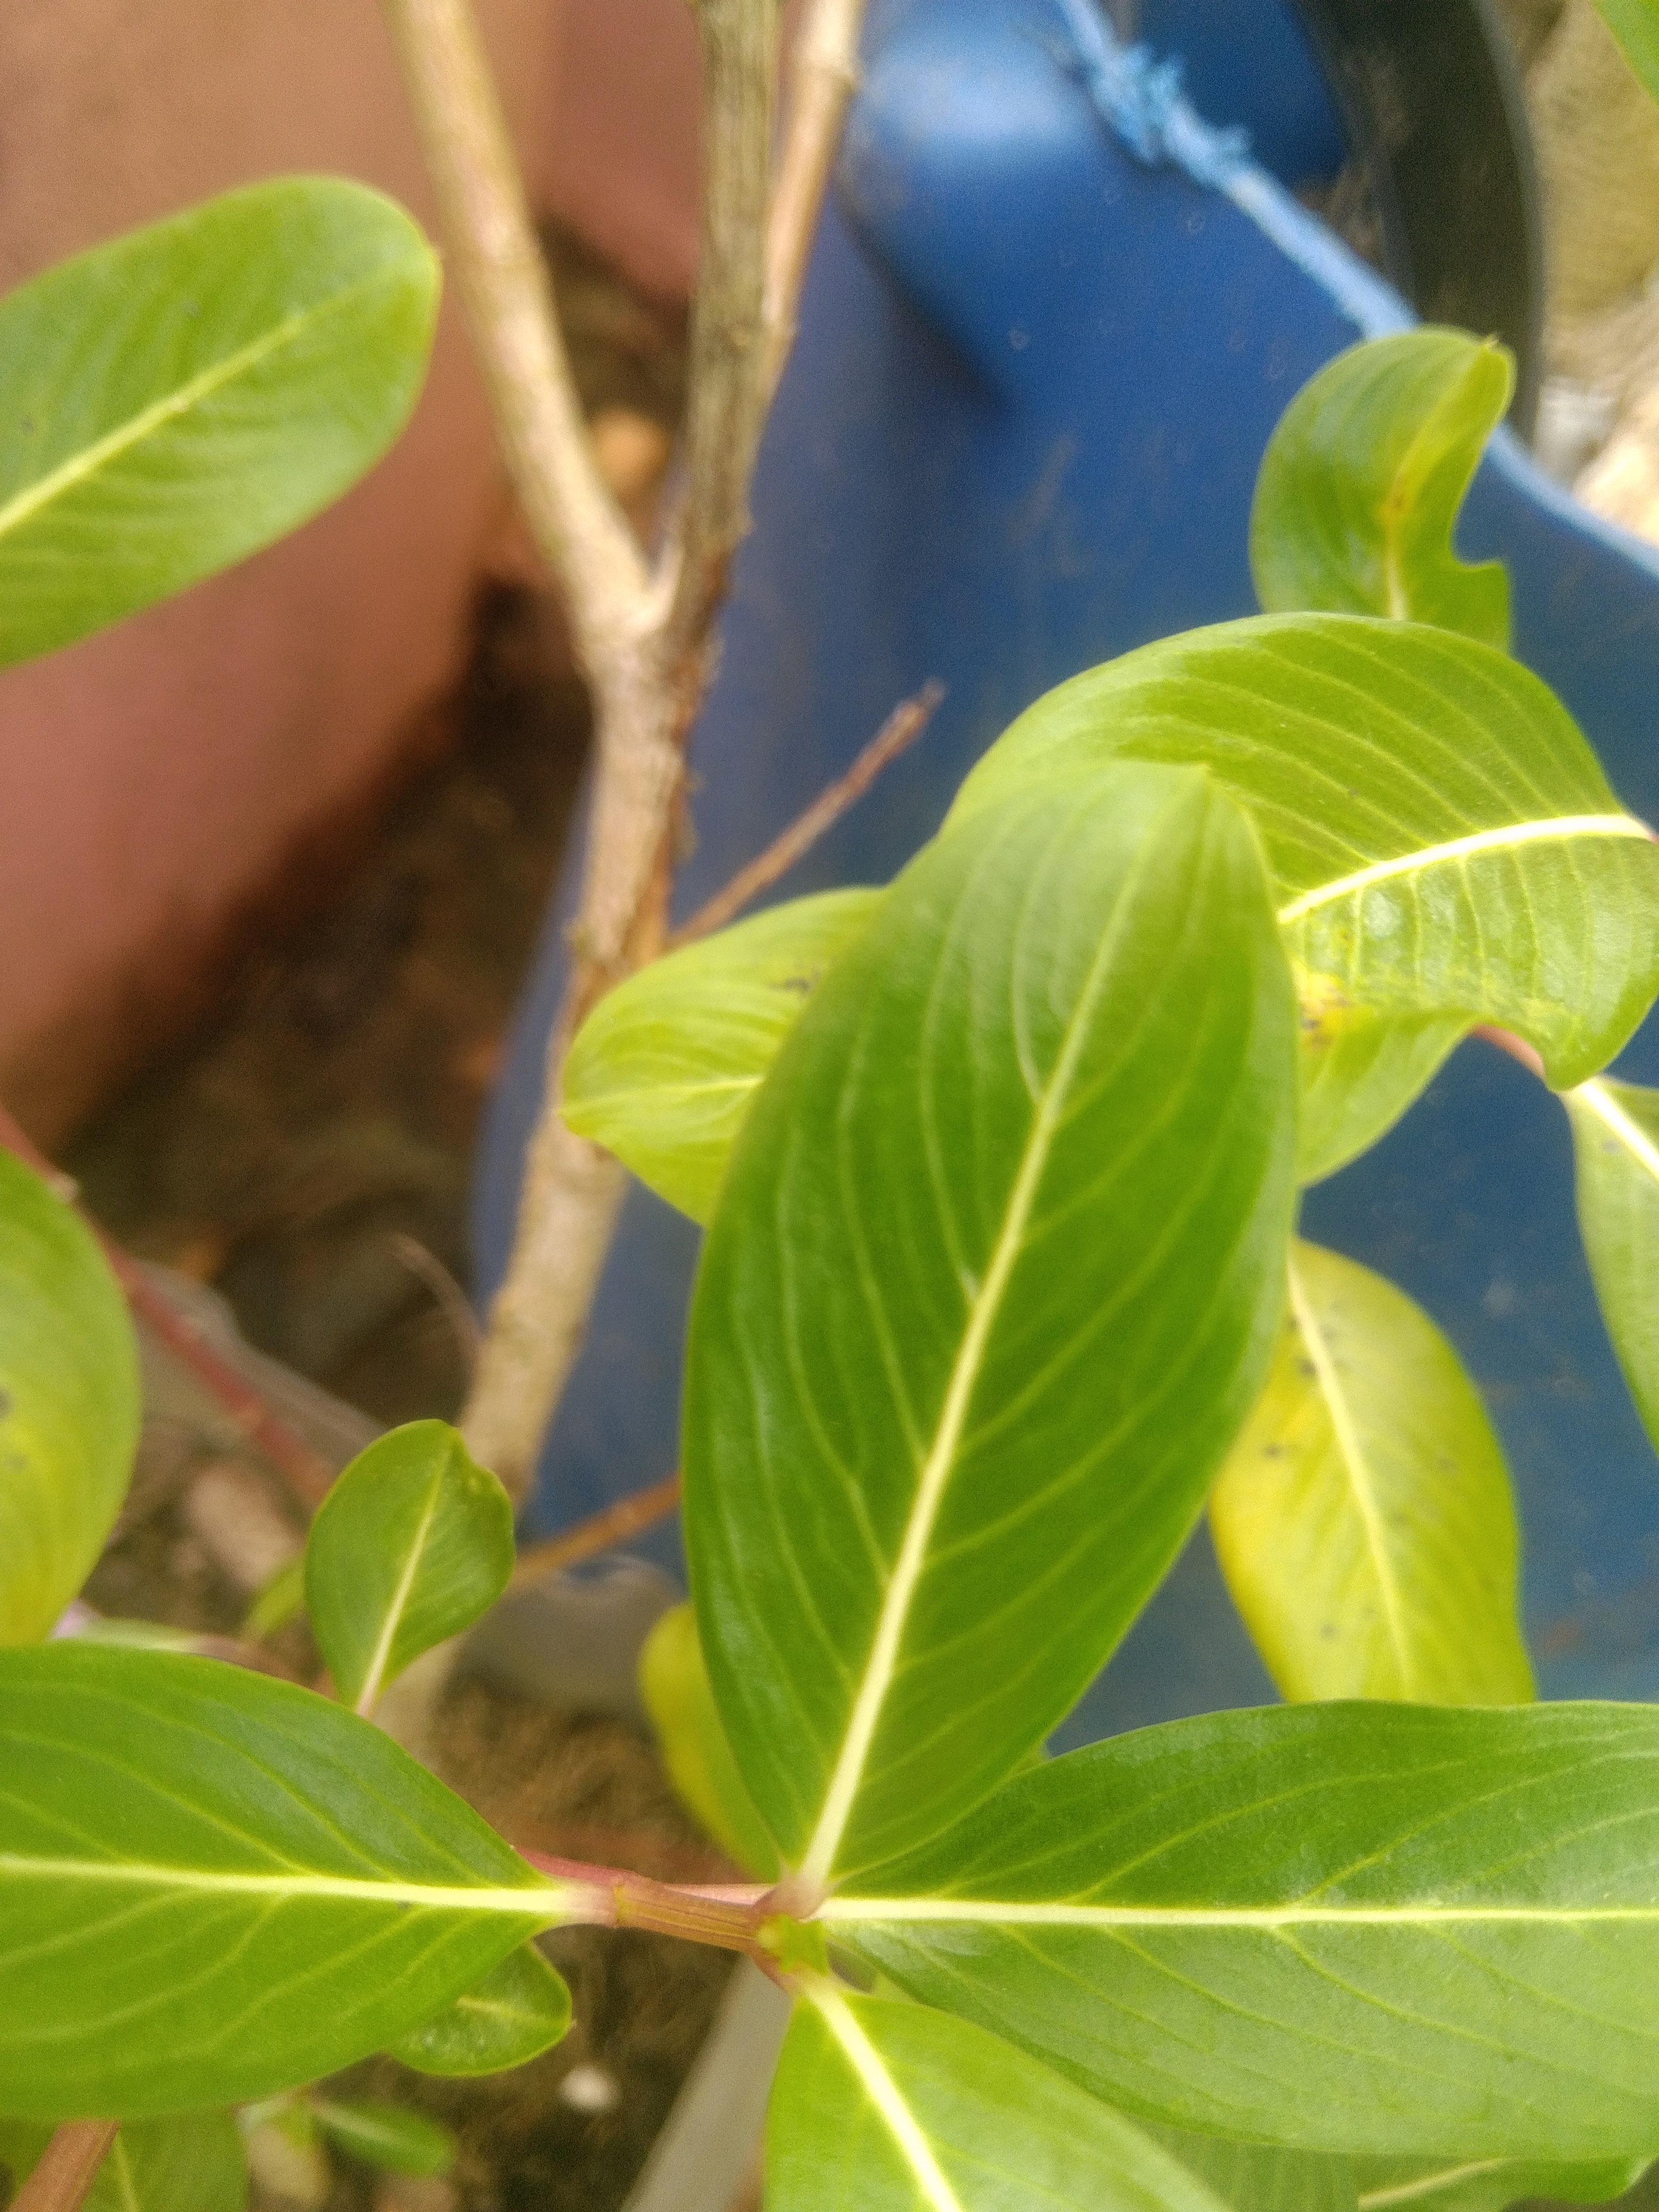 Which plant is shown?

rose periwinkle
